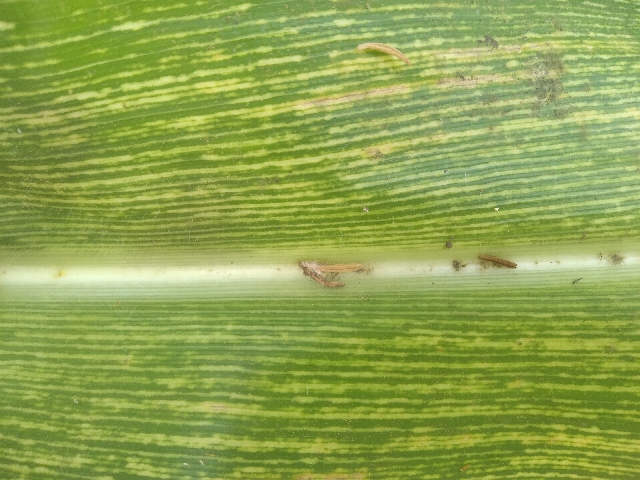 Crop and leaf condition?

maize, maize streak virus
